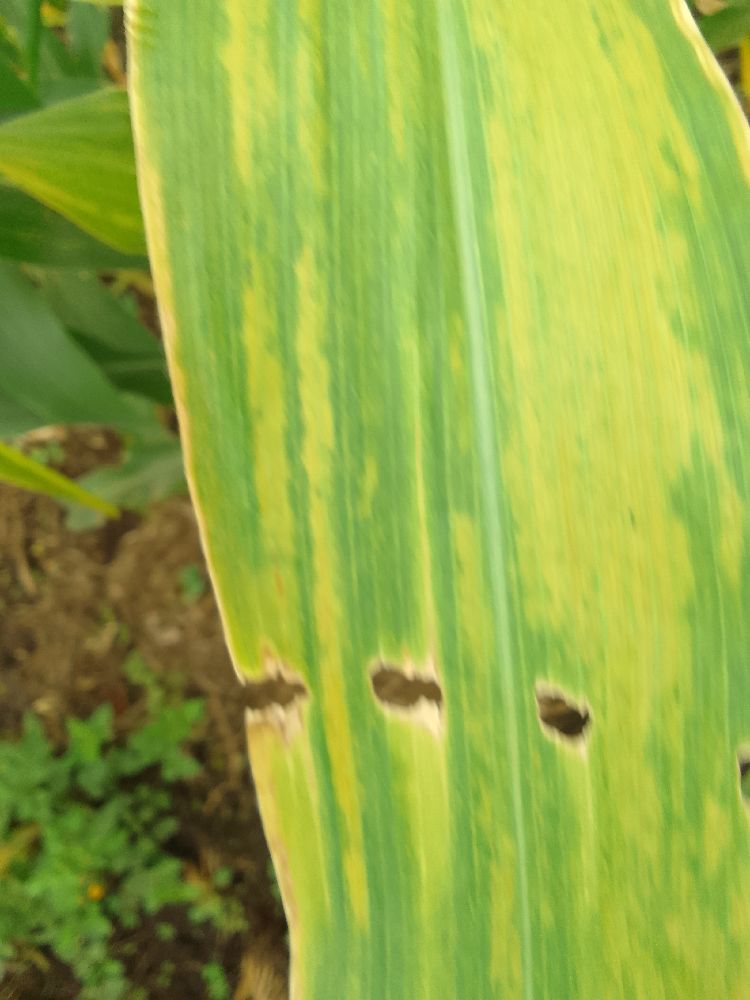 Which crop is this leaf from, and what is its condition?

maize, maize lethal necrosis
